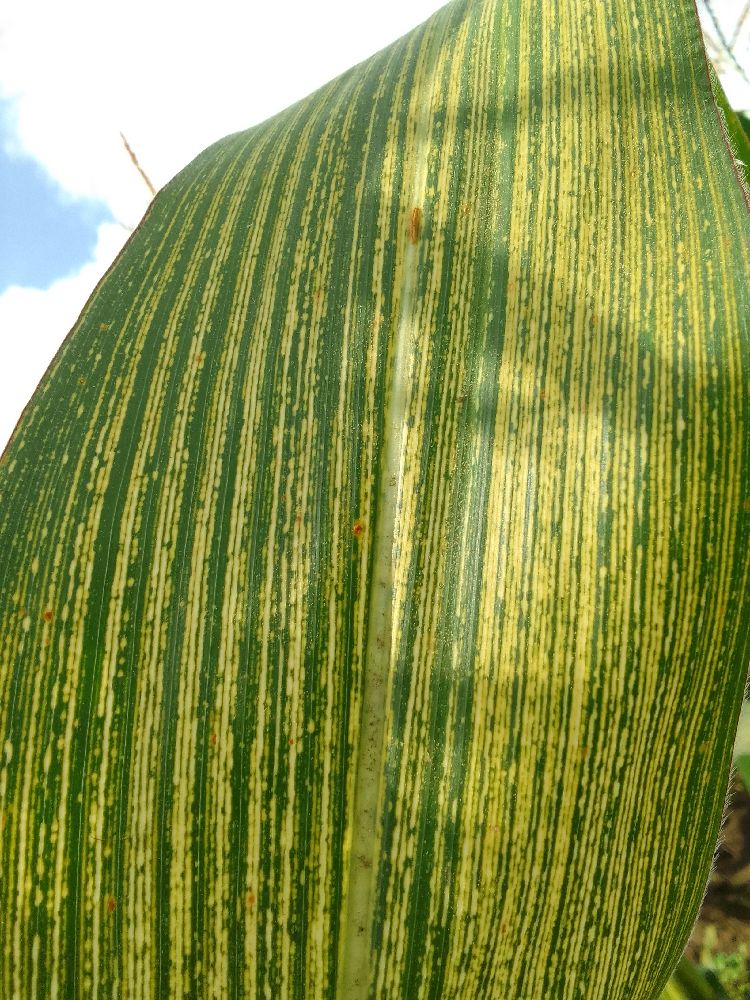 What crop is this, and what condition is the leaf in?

maize, maize streak virus
